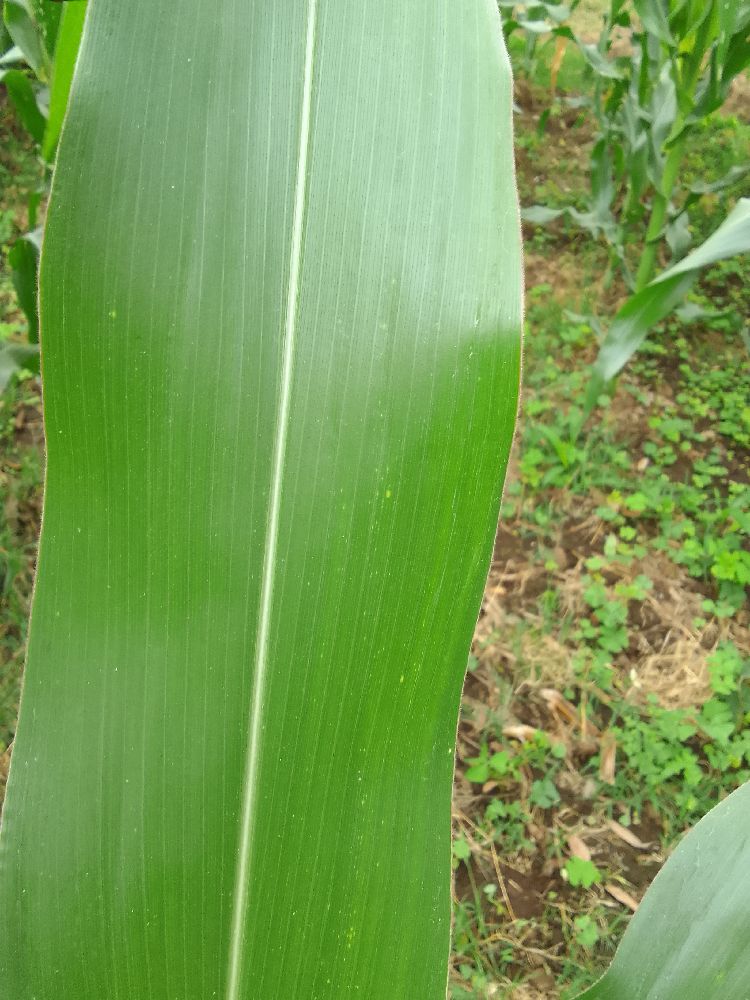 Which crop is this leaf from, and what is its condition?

maize, healthy
